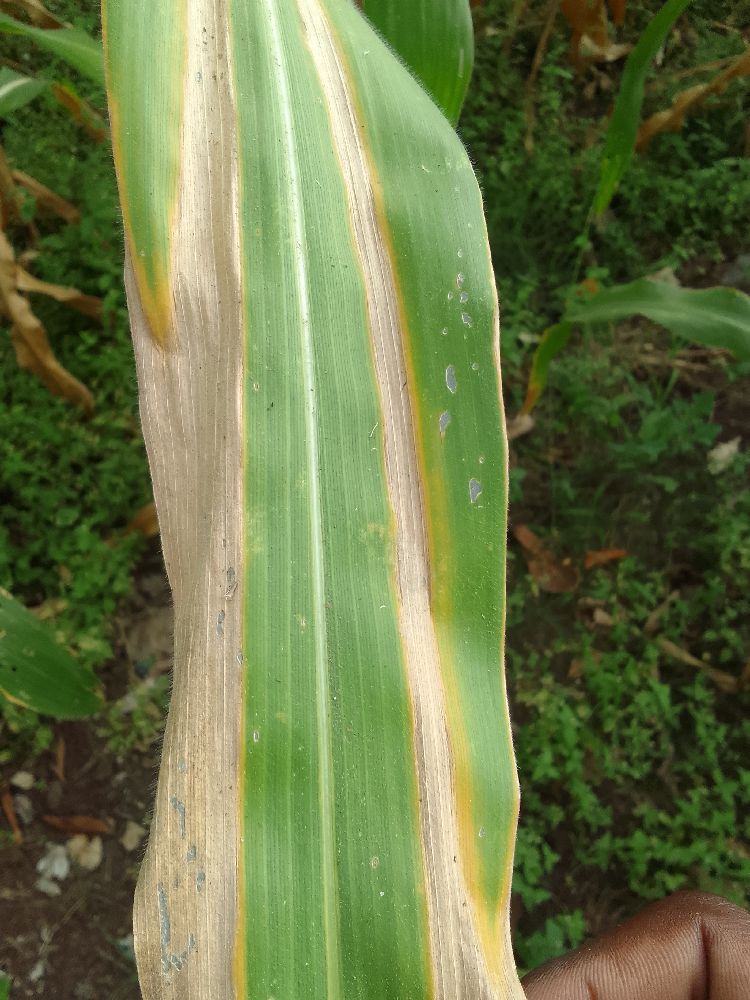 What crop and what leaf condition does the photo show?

maize, maize lethal necrosis
